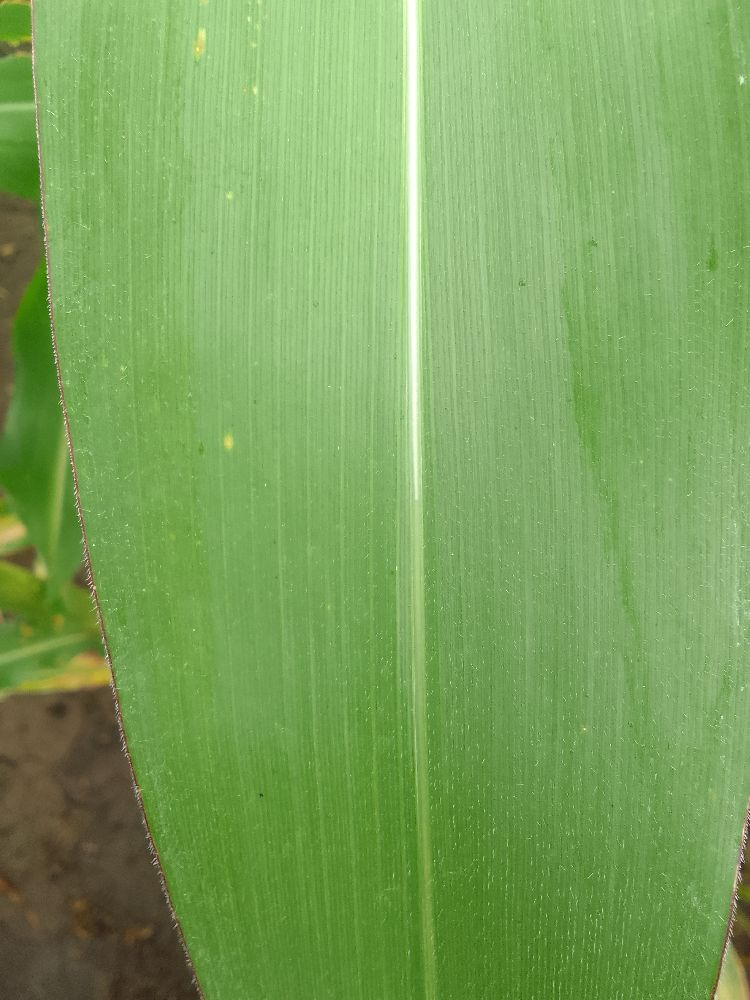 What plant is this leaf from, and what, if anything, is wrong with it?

maize, healthy
